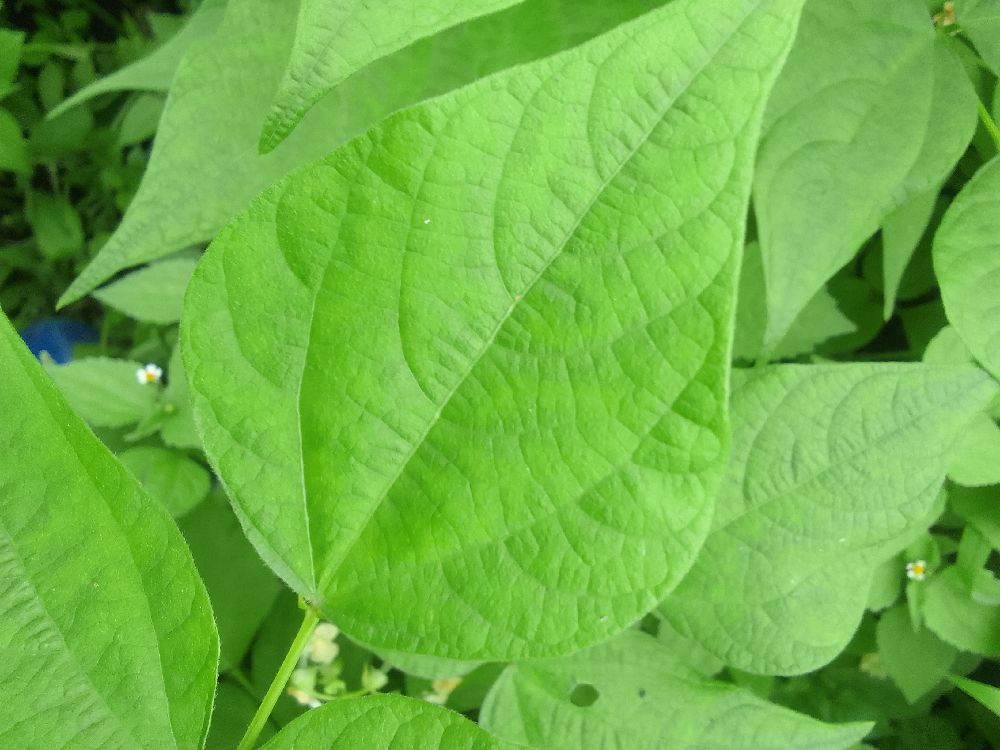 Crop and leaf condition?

common bean, healthy
